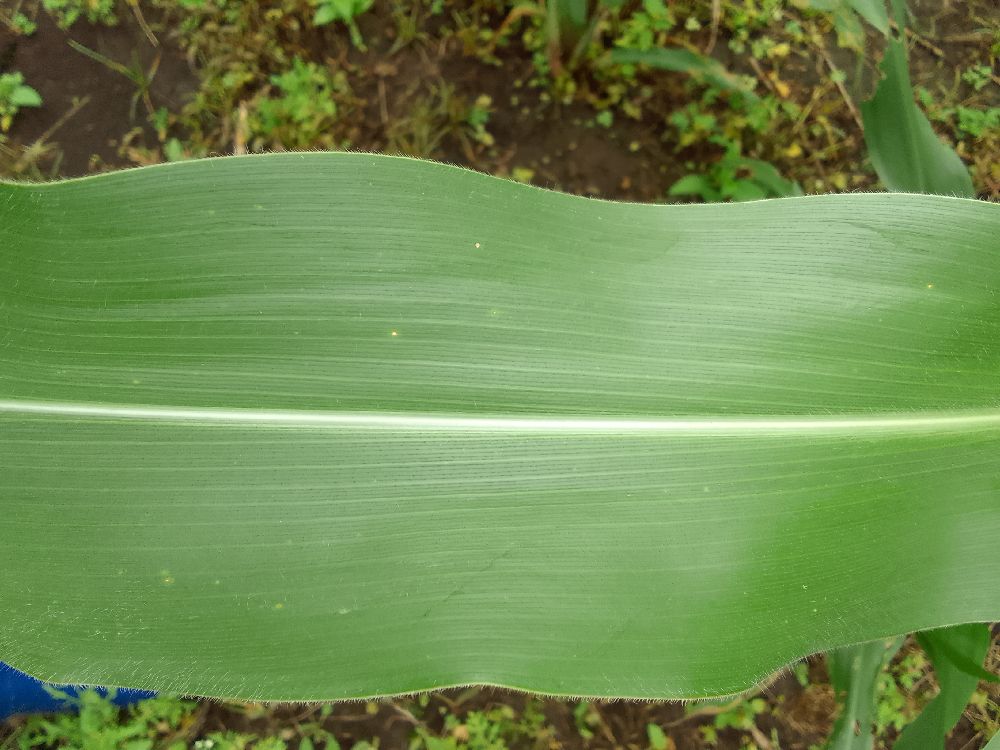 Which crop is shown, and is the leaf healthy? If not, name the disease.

maize, healthy
